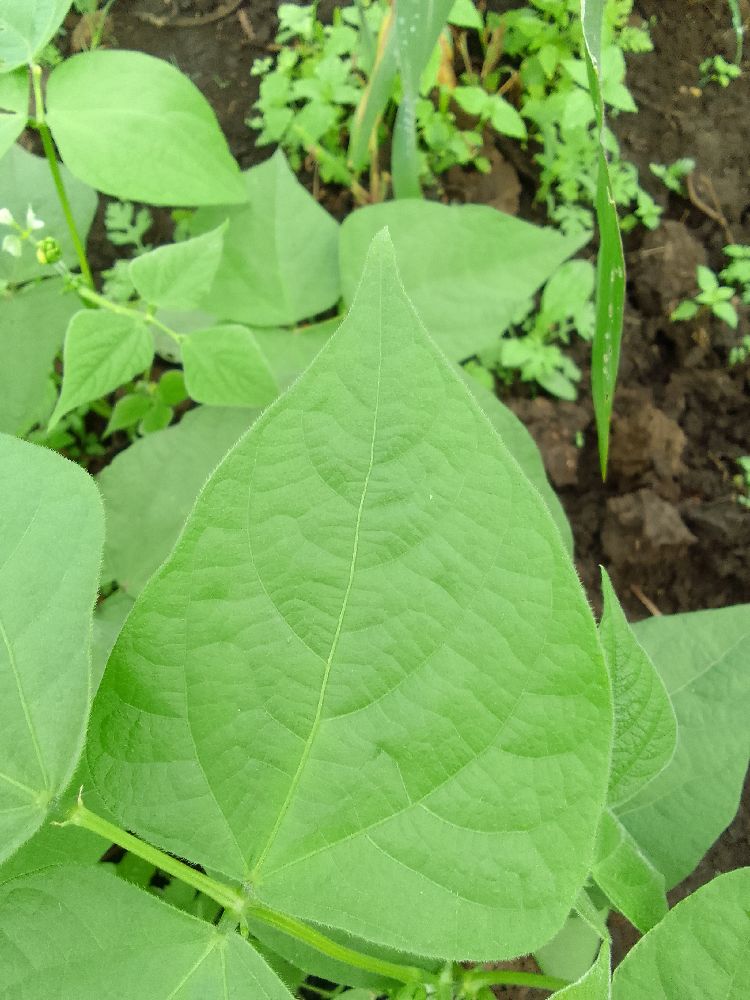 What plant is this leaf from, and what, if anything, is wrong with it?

common bean, healthy
